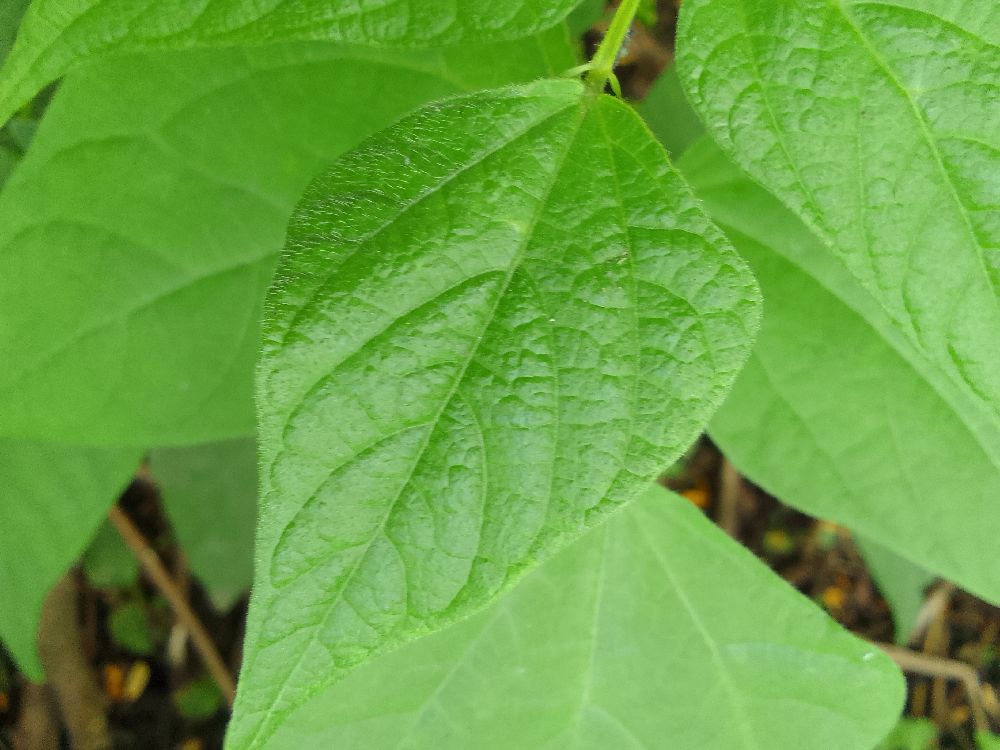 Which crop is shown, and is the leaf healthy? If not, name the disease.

common bean, healthy
